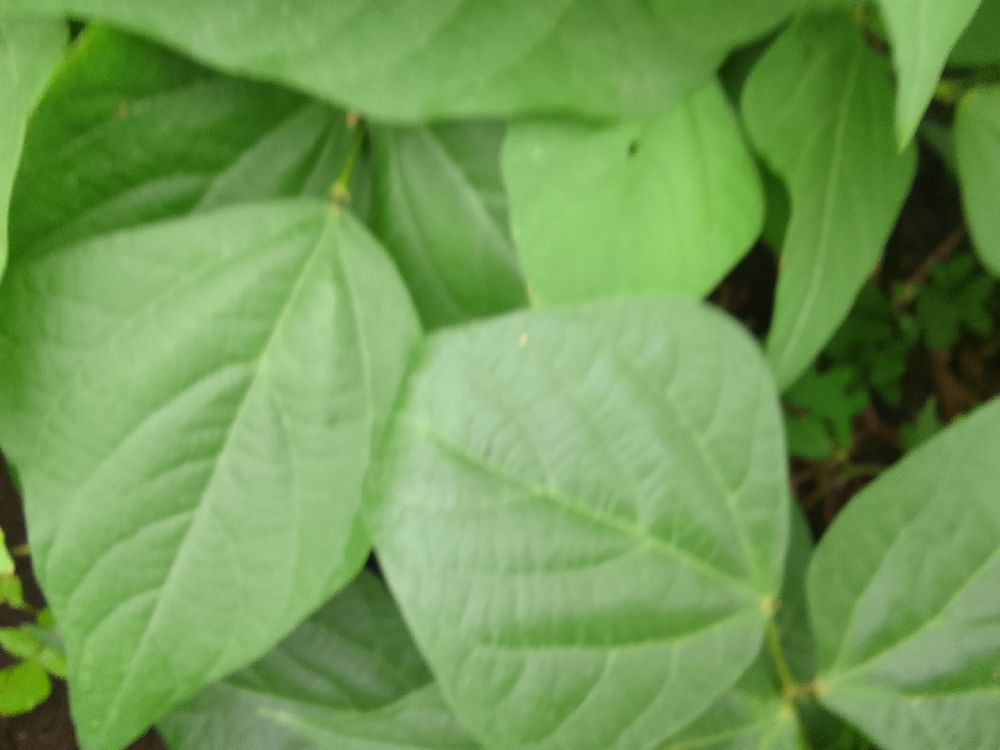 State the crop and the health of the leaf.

common bean, healthy
